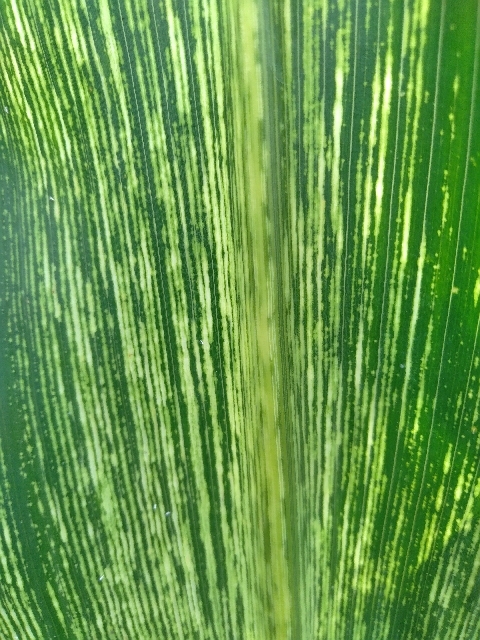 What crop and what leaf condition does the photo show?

maize, maize streak virus
